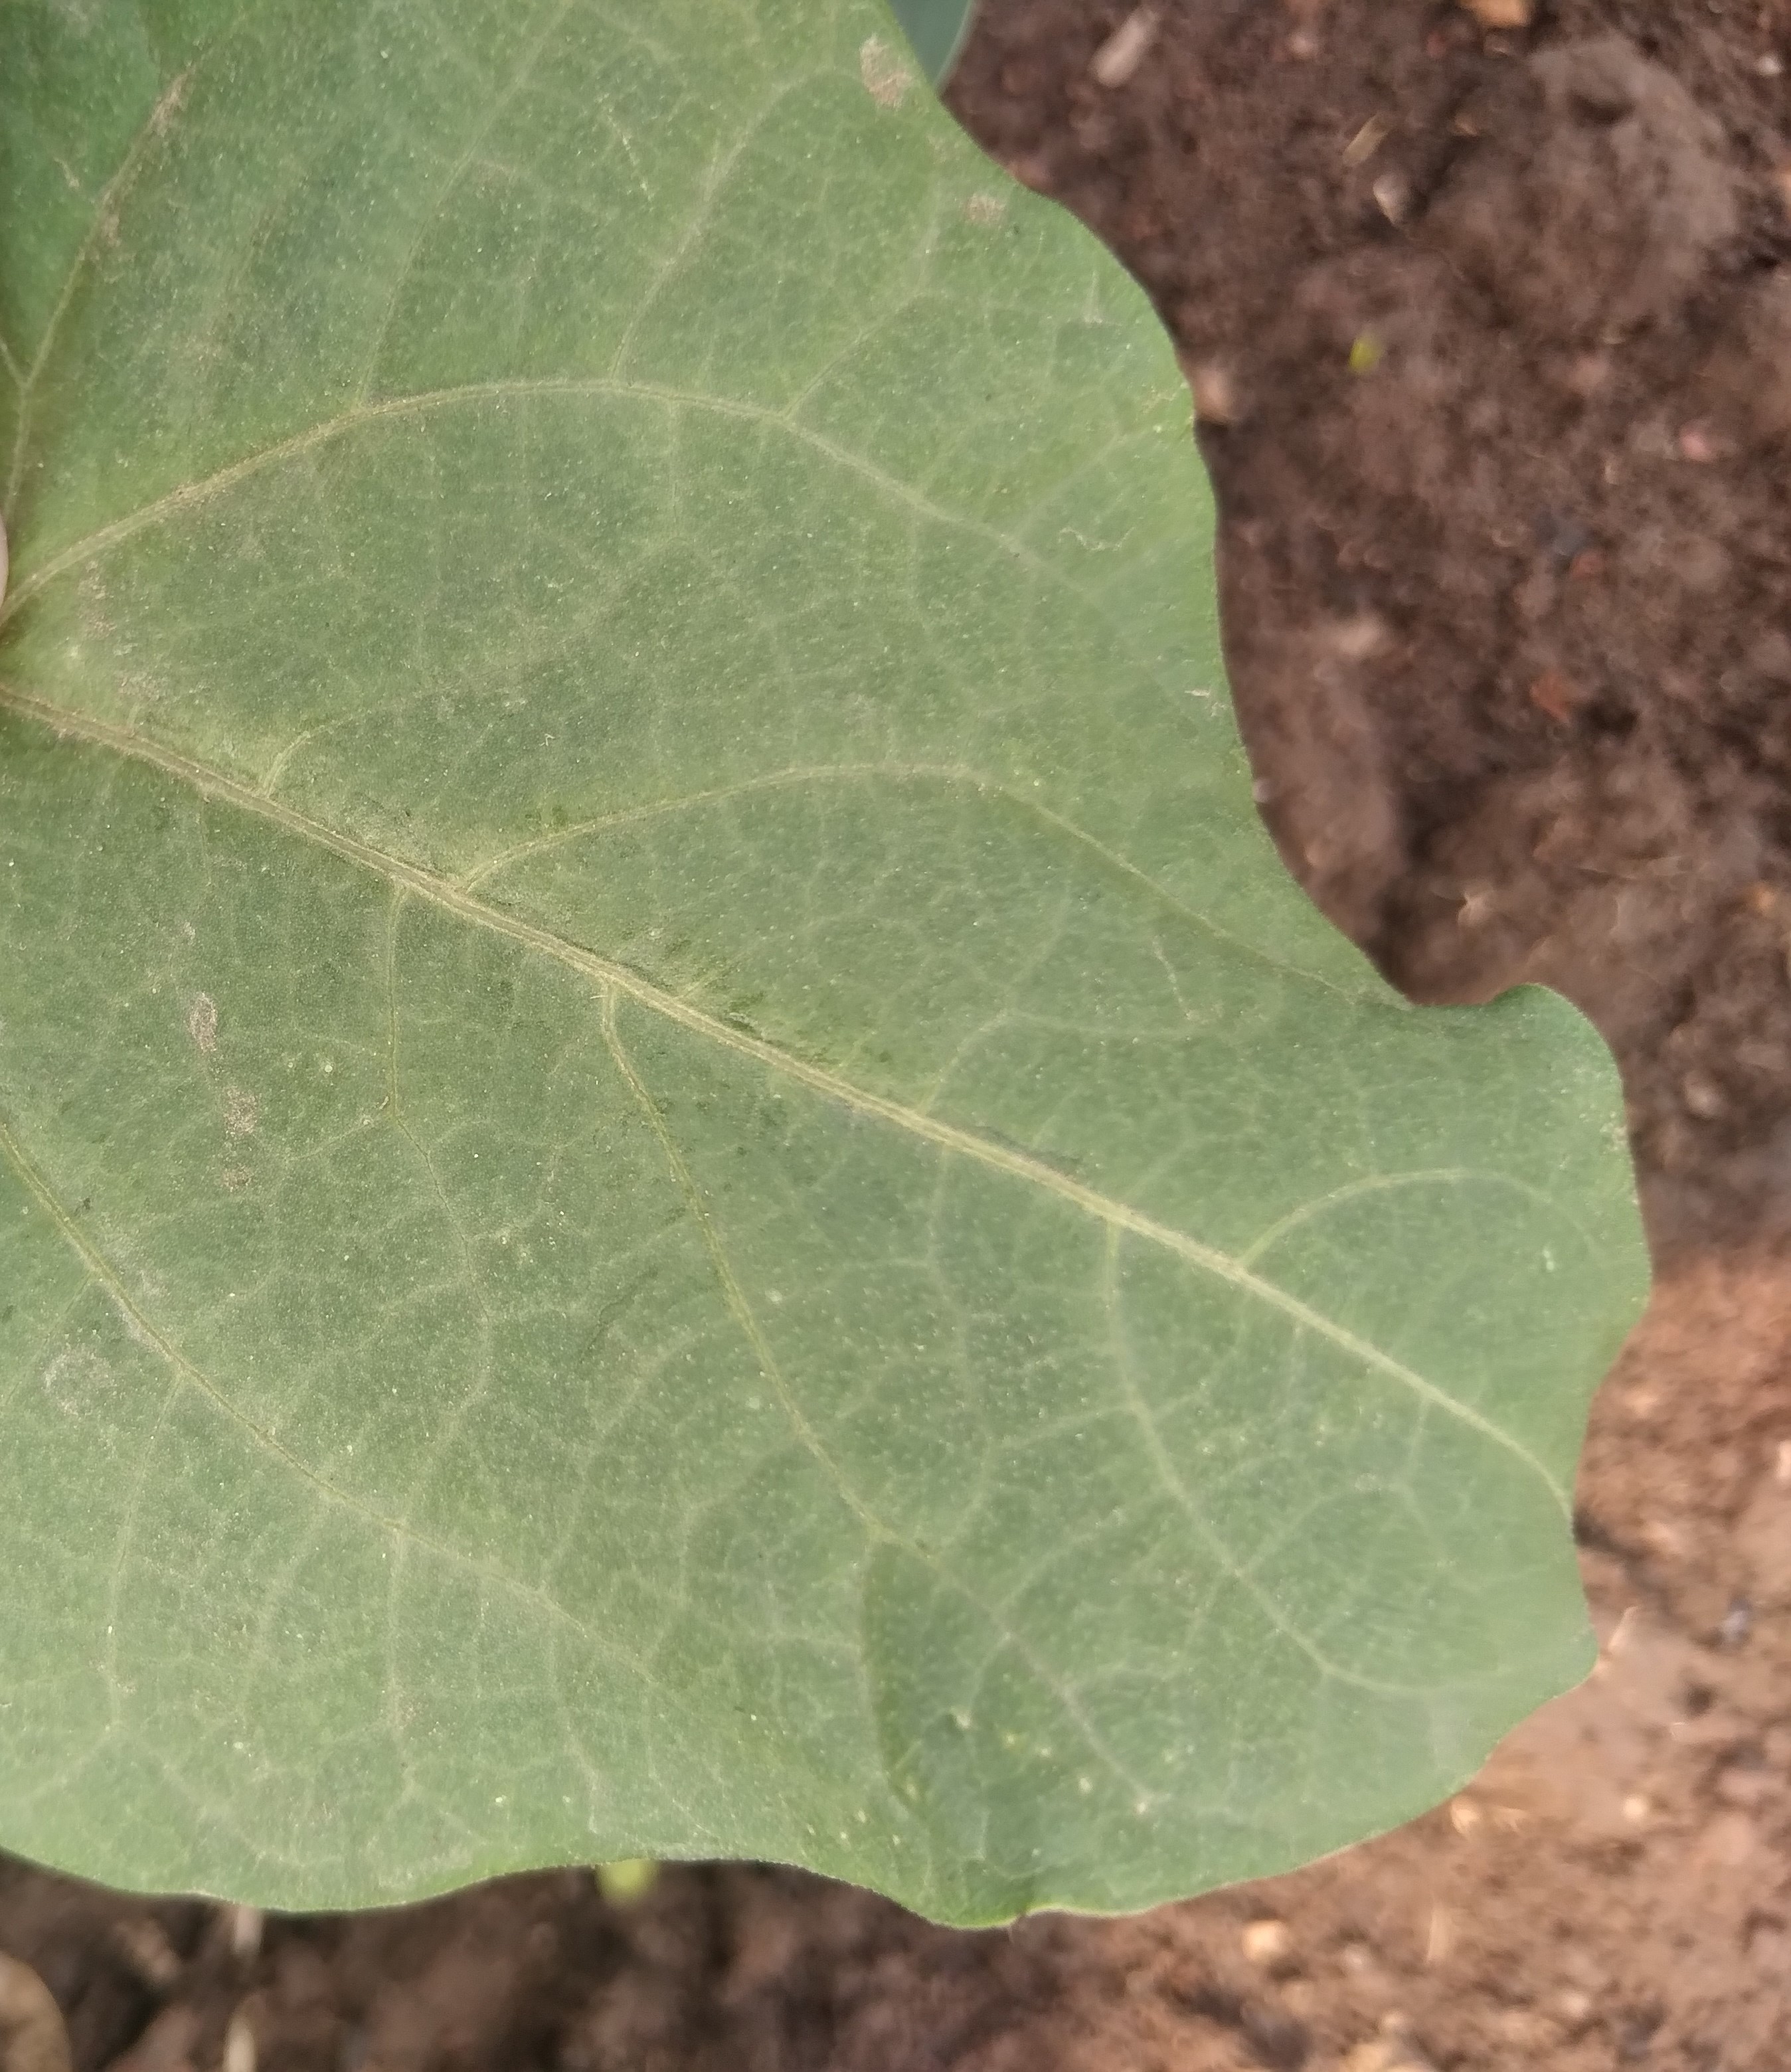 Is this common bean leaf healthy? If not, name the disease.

healthy
